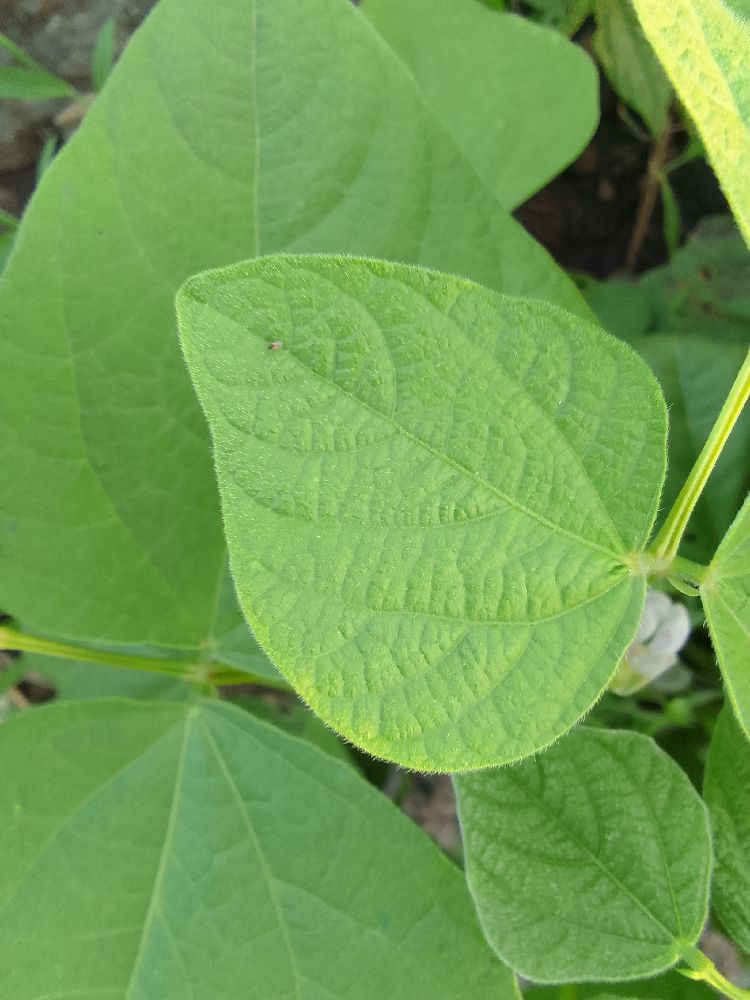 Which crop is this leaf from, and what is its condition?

common bean, healthy
